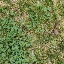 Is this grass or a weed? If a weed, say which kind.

unstructured weed
